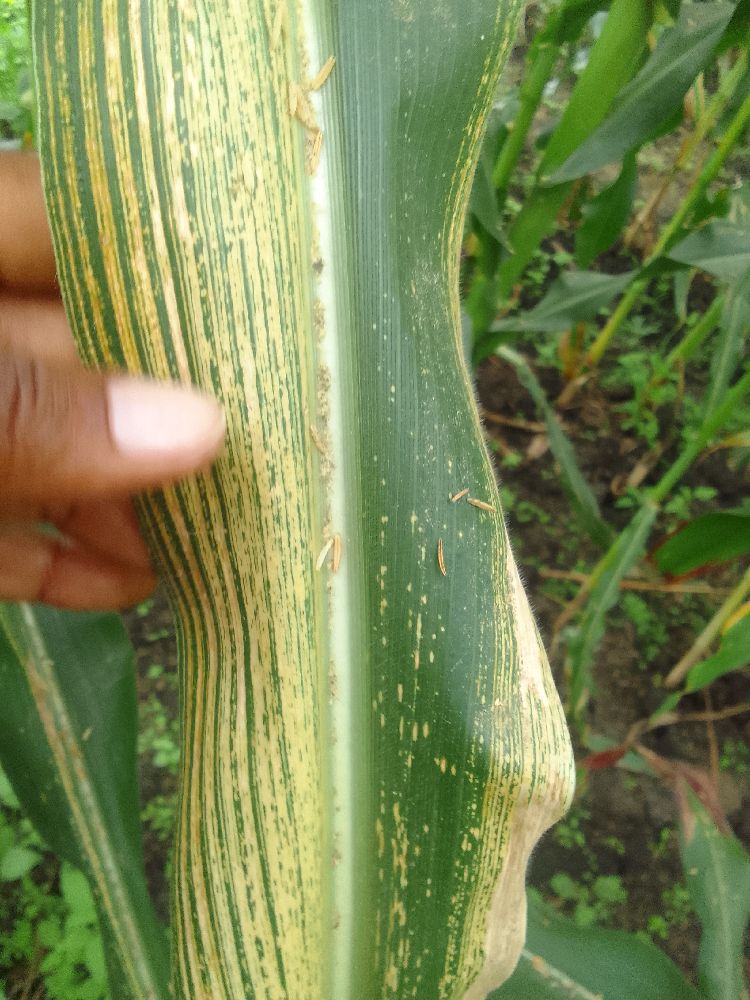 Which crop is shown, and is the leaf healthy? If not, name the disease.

maize, maize streak virus
